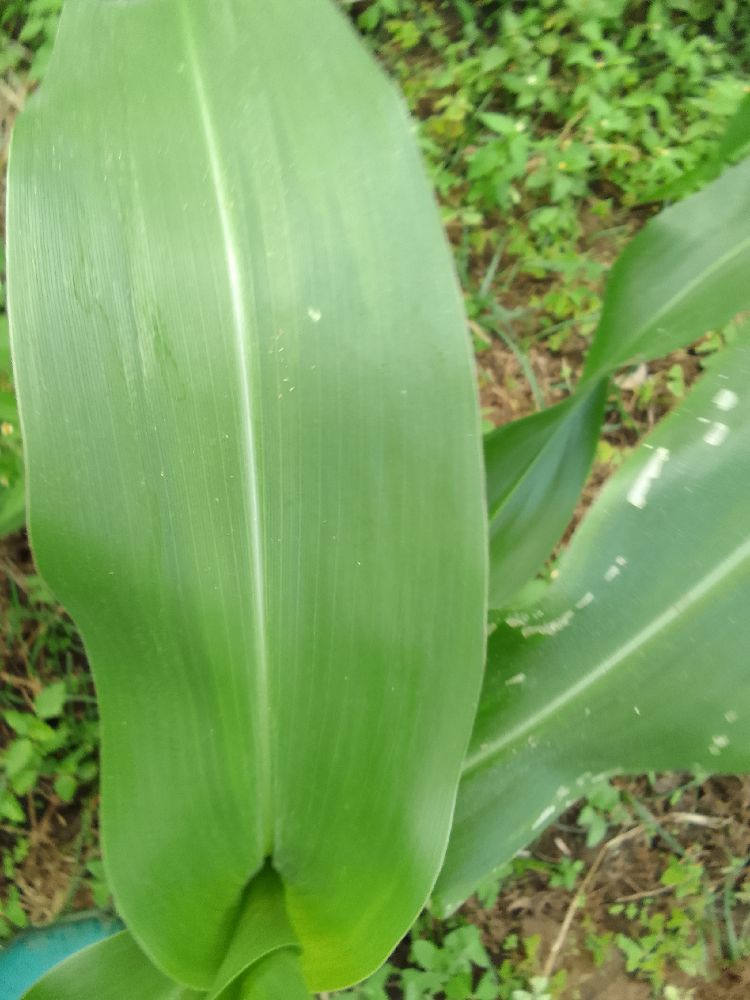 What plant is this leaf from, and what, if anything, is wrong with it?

maize, healthy
